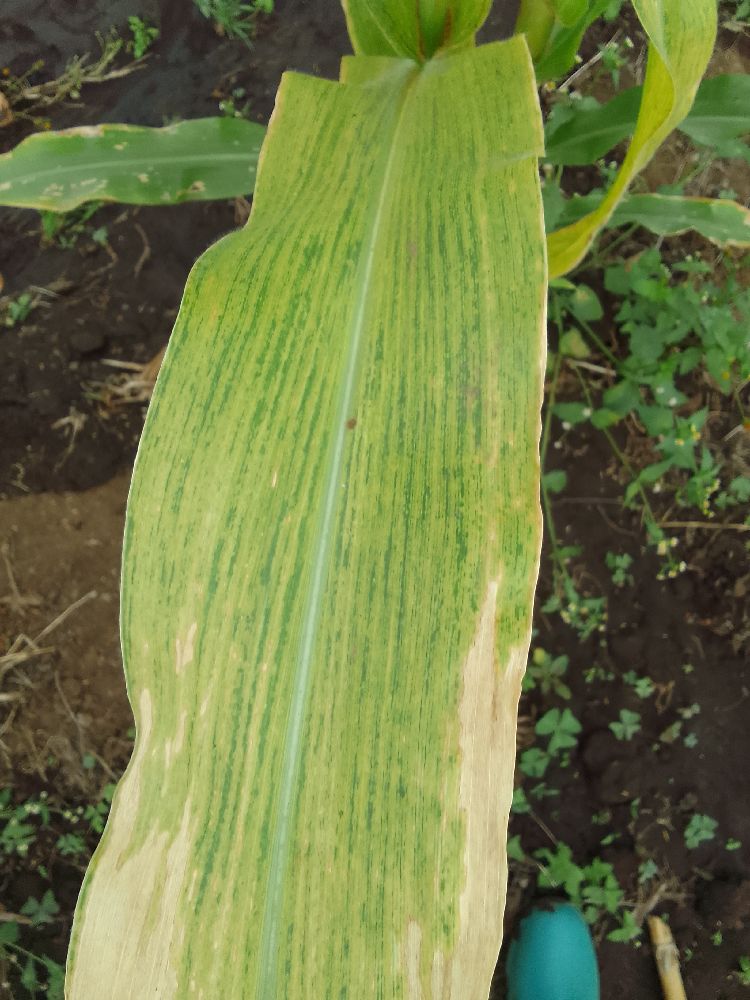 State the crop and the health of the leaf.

maize, maize lethal necrosis
